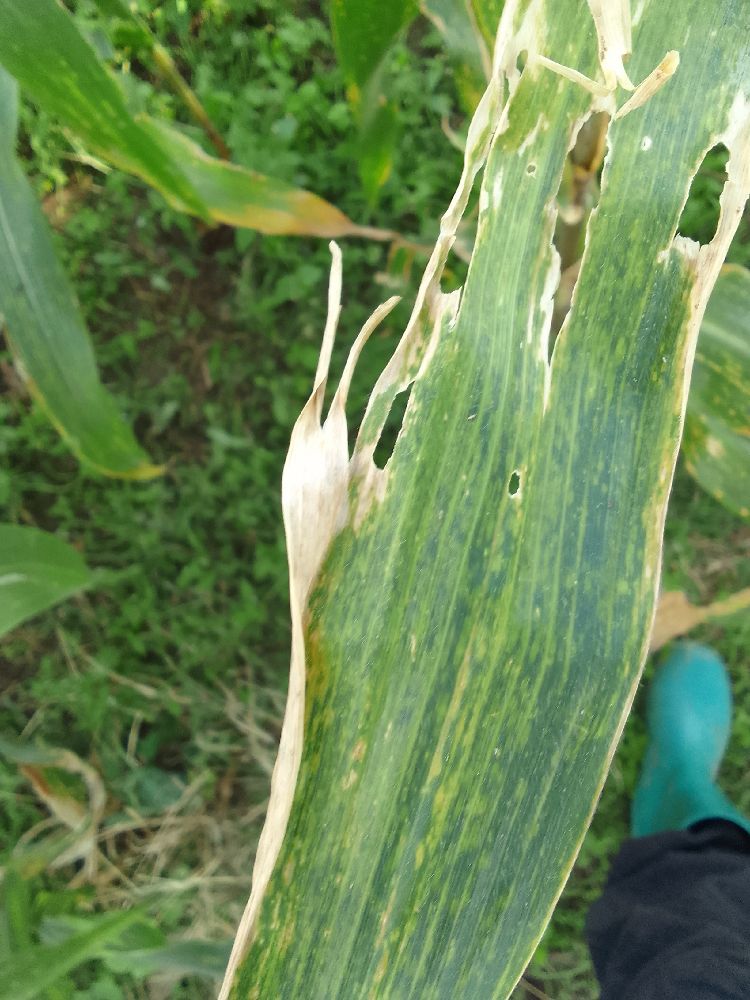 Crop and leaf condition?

maize, maize lethal necrosis
